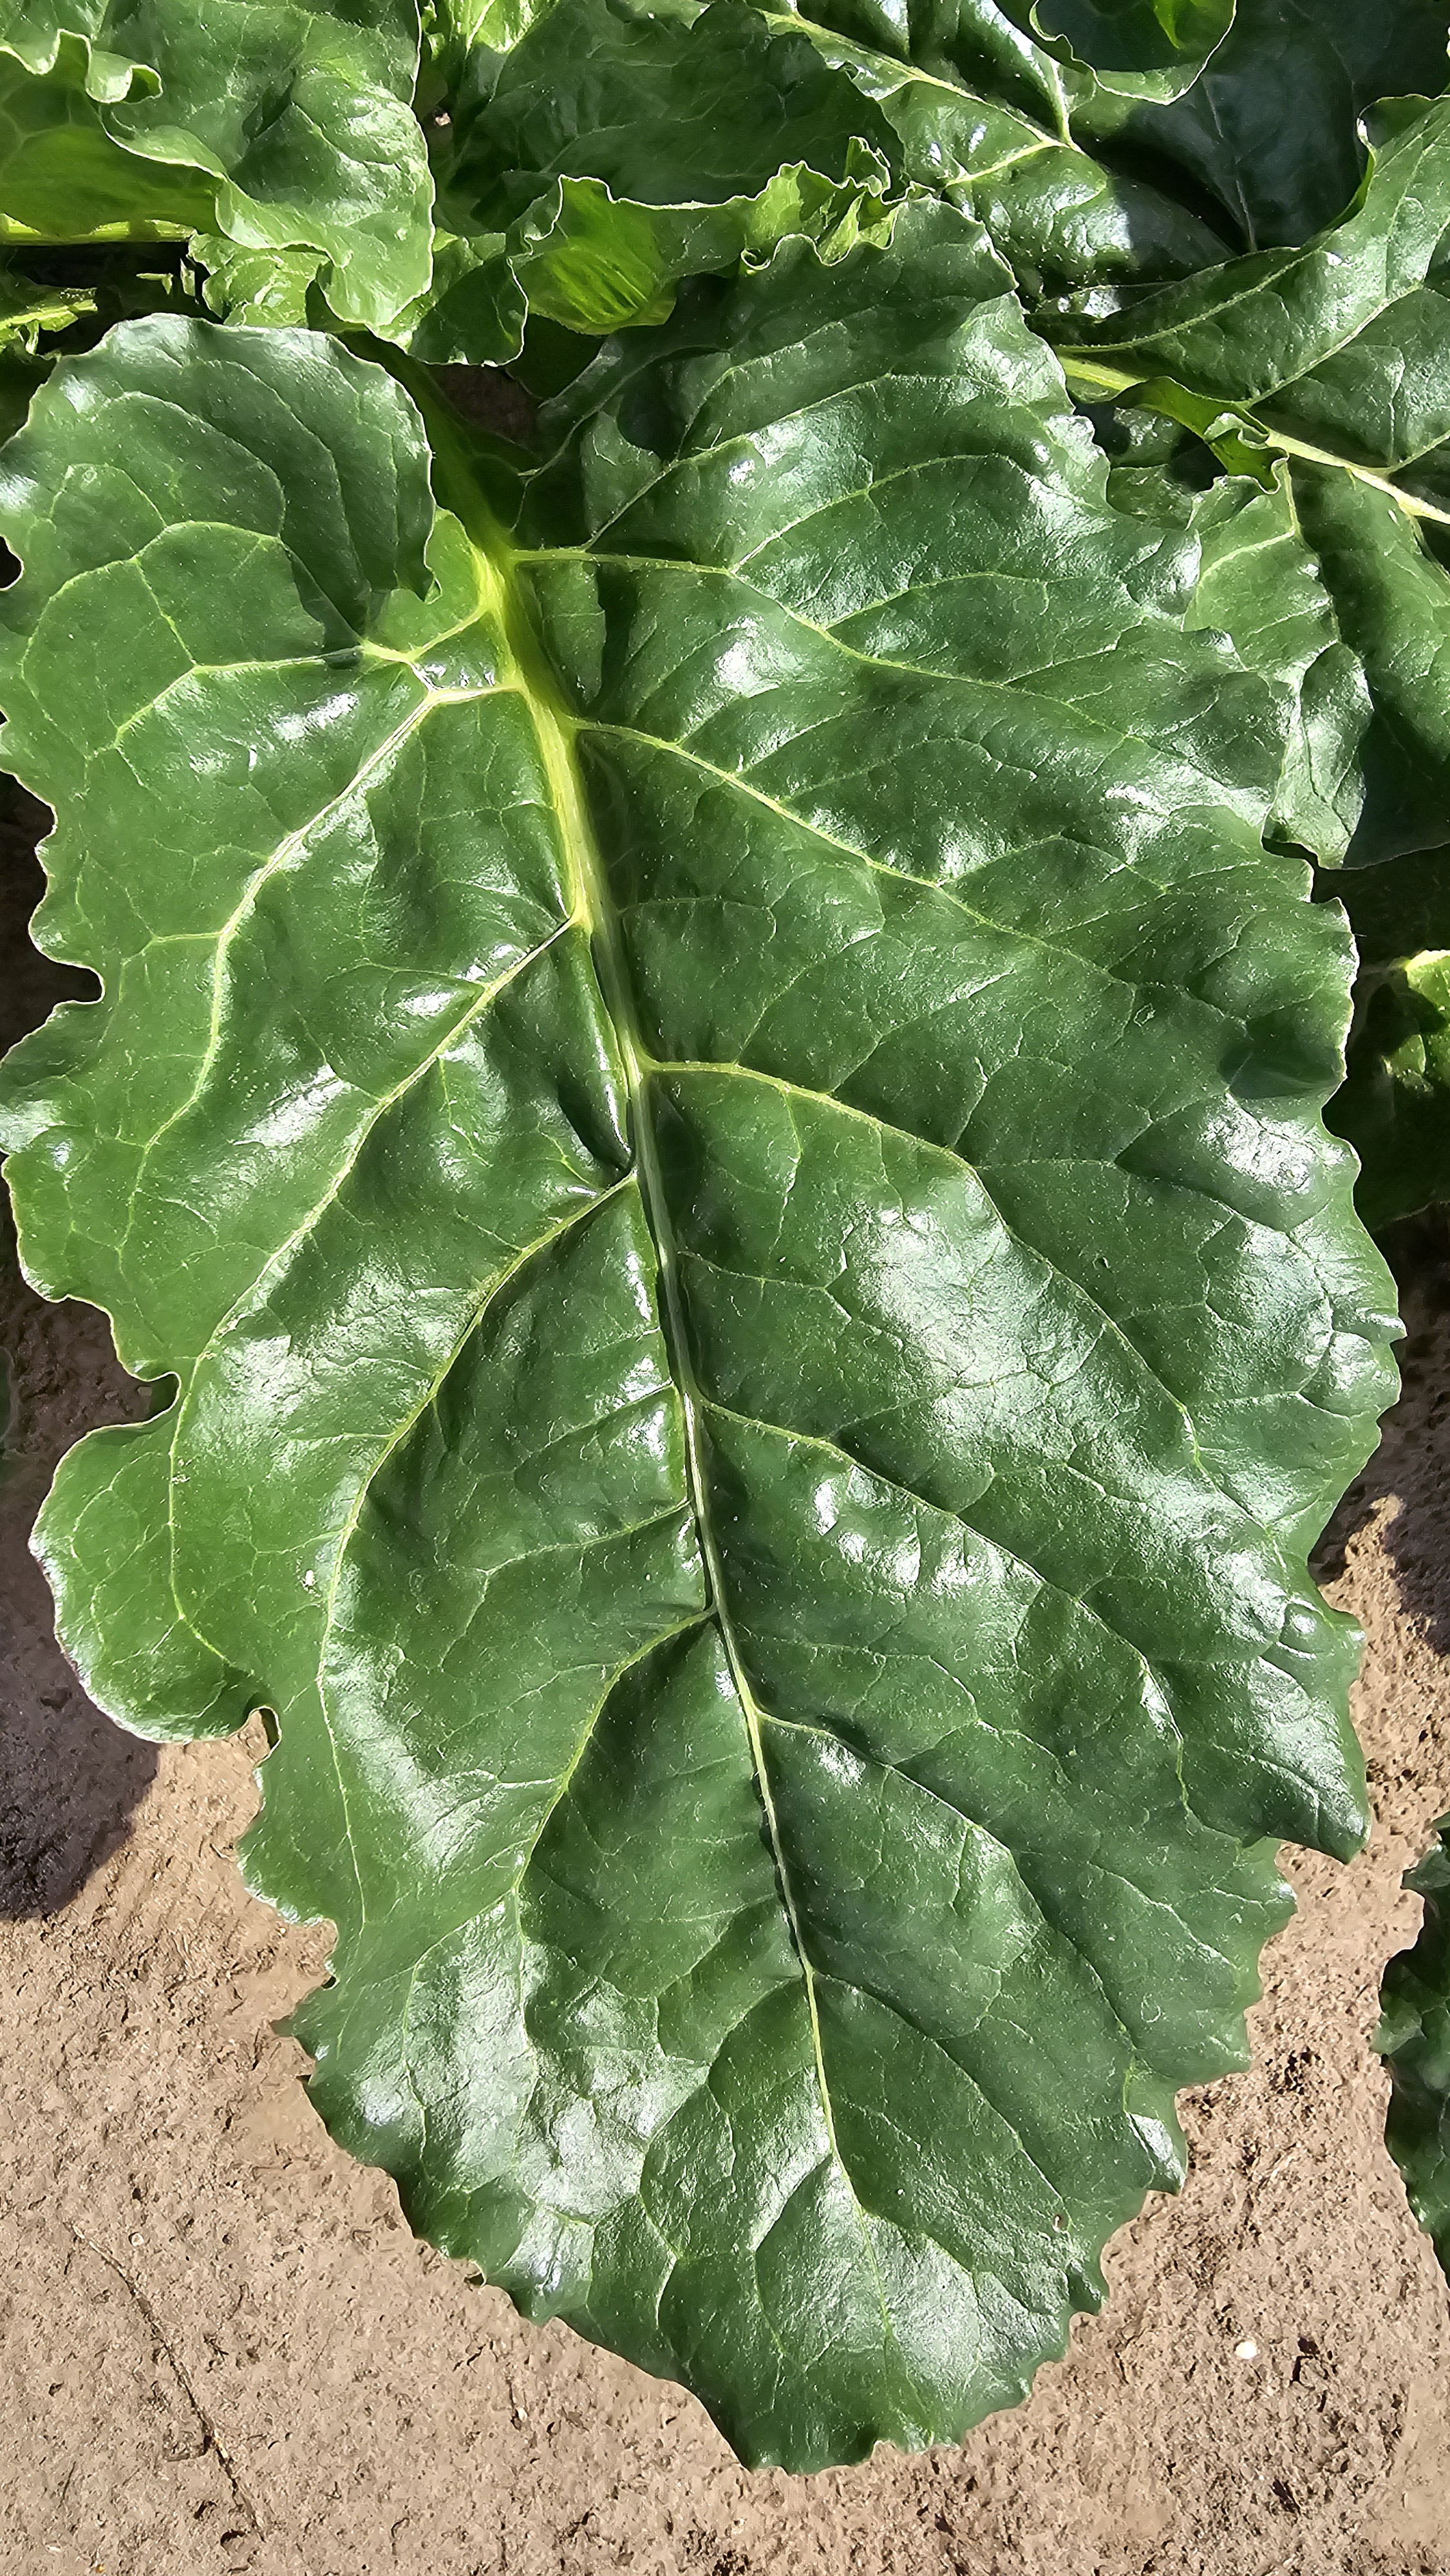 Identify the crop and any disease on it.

beet, unaffected
